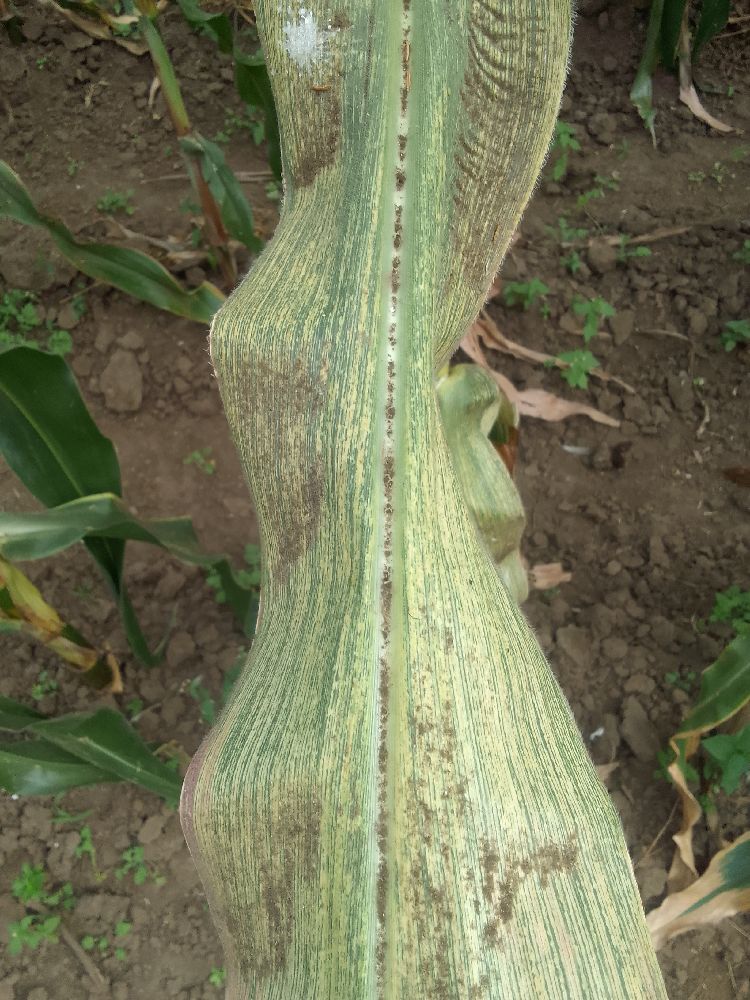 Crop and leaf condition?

maize, maize streak virus
